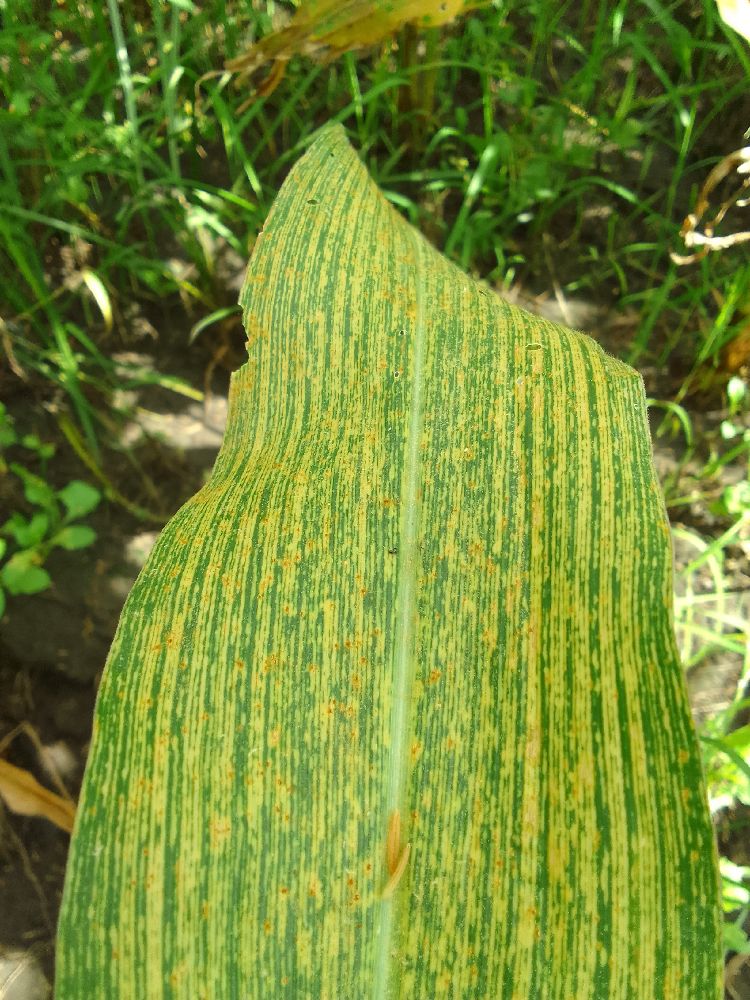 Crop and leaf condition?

maize, maize streak virus
